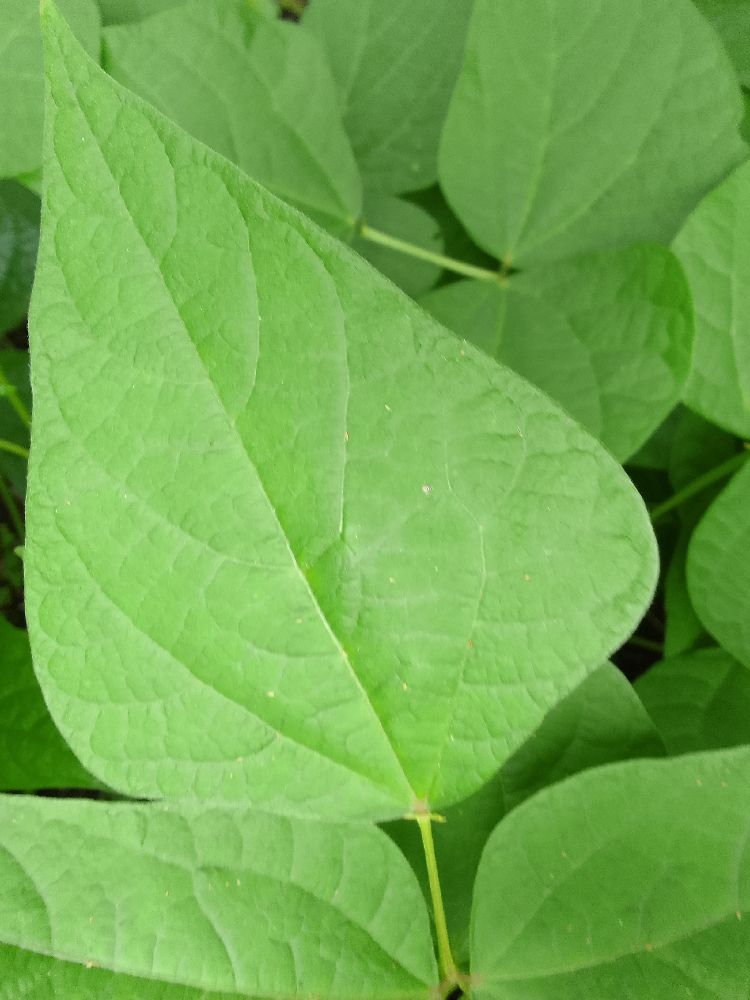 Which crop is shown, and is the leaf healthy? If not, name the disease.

common bean, healthy
